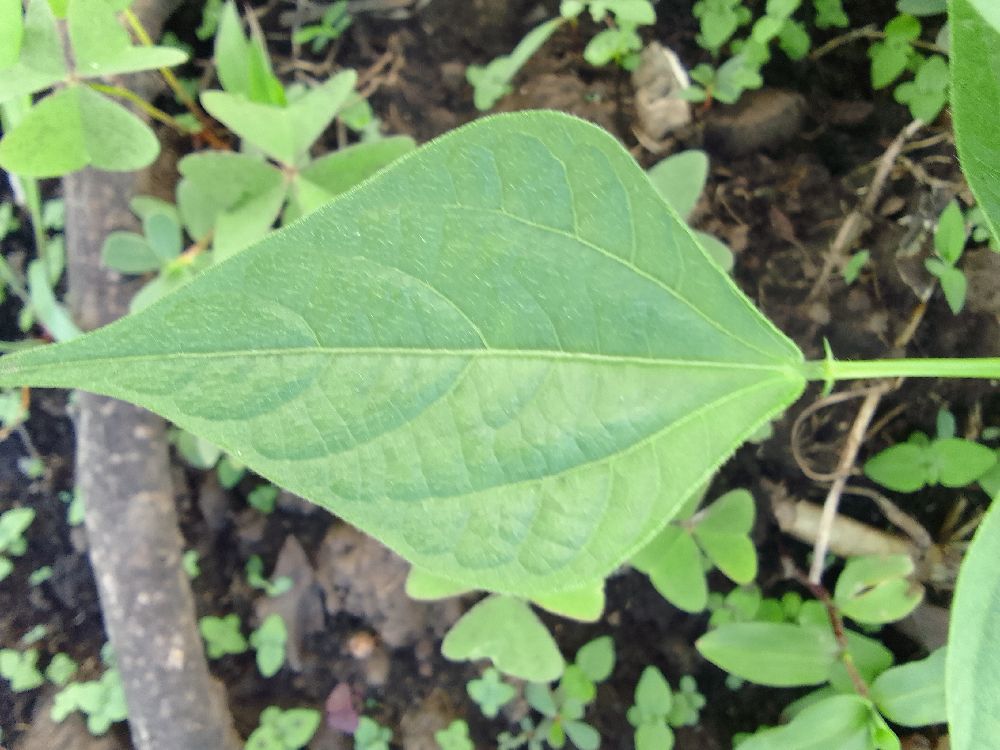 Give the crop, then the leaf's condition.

common bean, healthy
